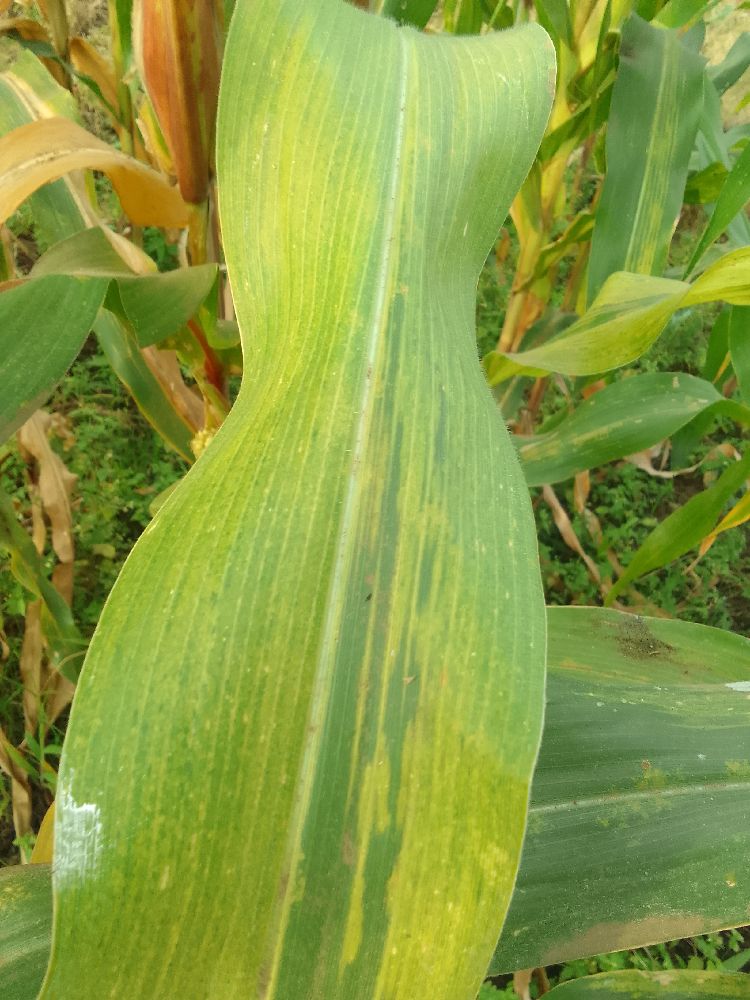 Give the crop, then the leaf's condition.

maize, maize lethal necrosis
